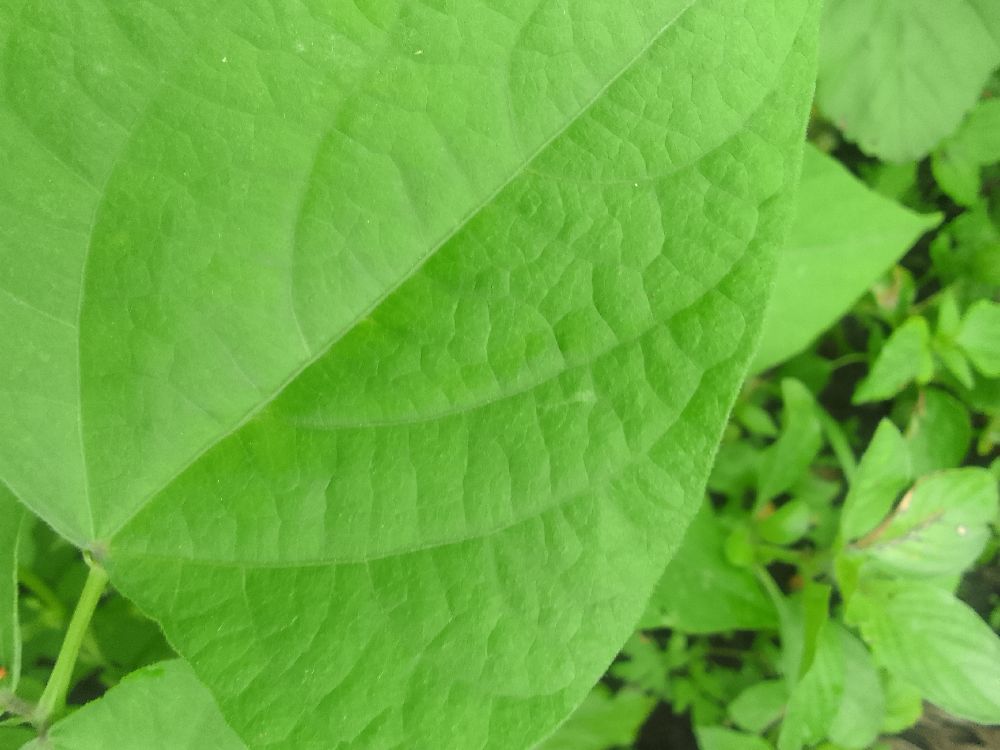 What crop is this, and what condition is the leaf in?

common bean, healthy
